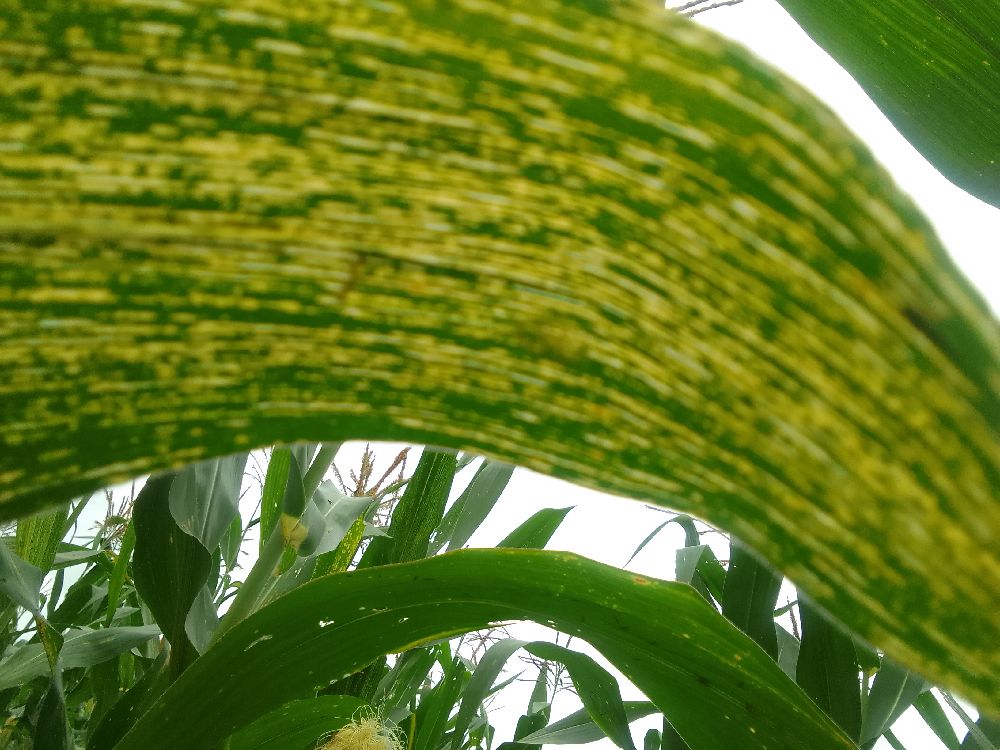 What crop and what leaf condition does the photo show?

maize, maize streak virus
